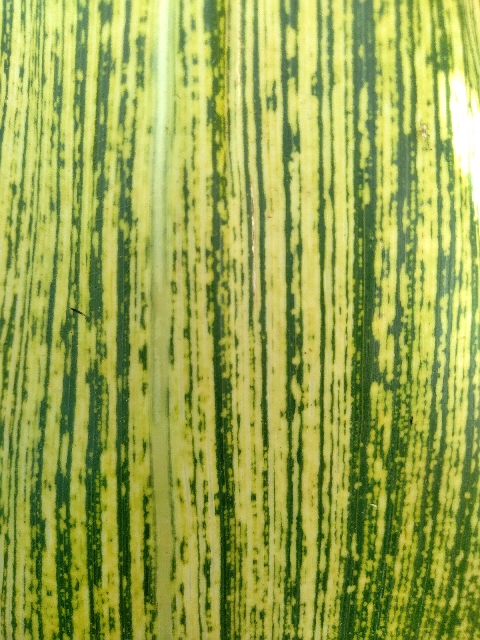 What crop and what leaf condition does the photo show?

maize, maize streak virus
